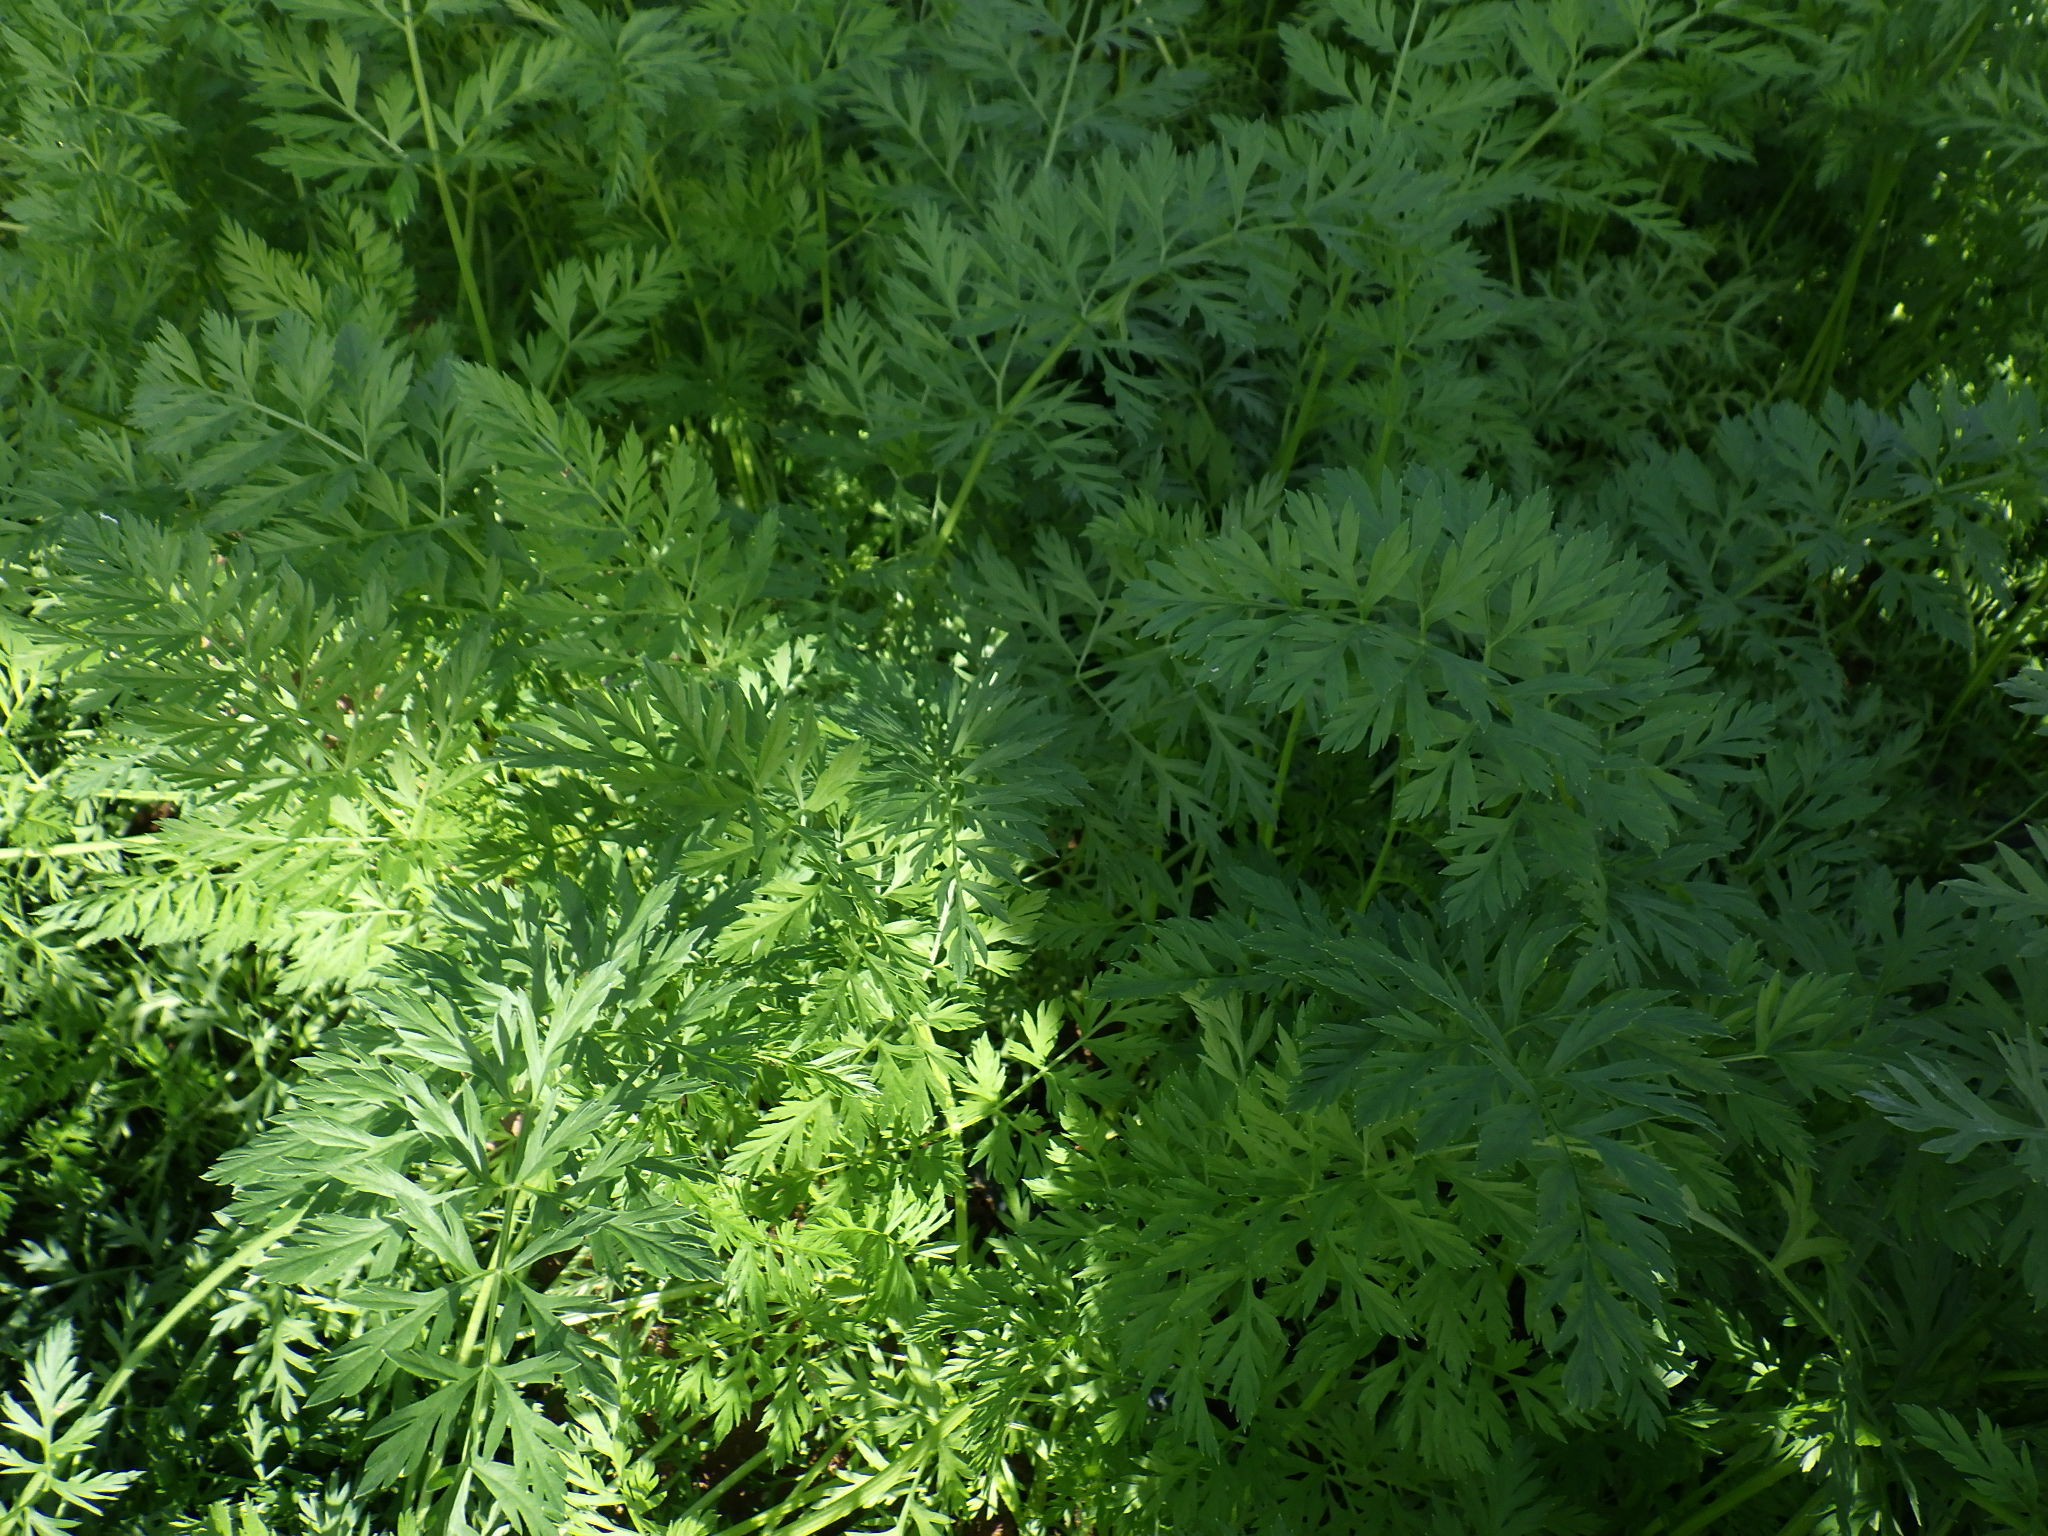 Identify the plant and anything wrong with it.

carrot, healthy
